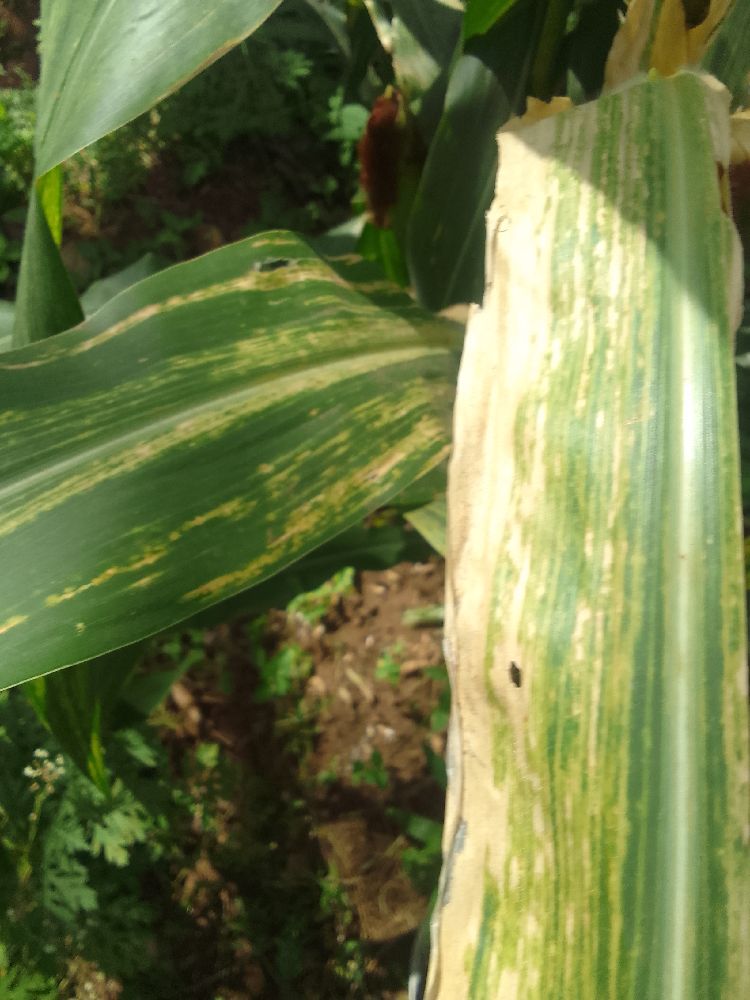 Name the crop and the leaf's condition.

maize, maize lethal necrosis
